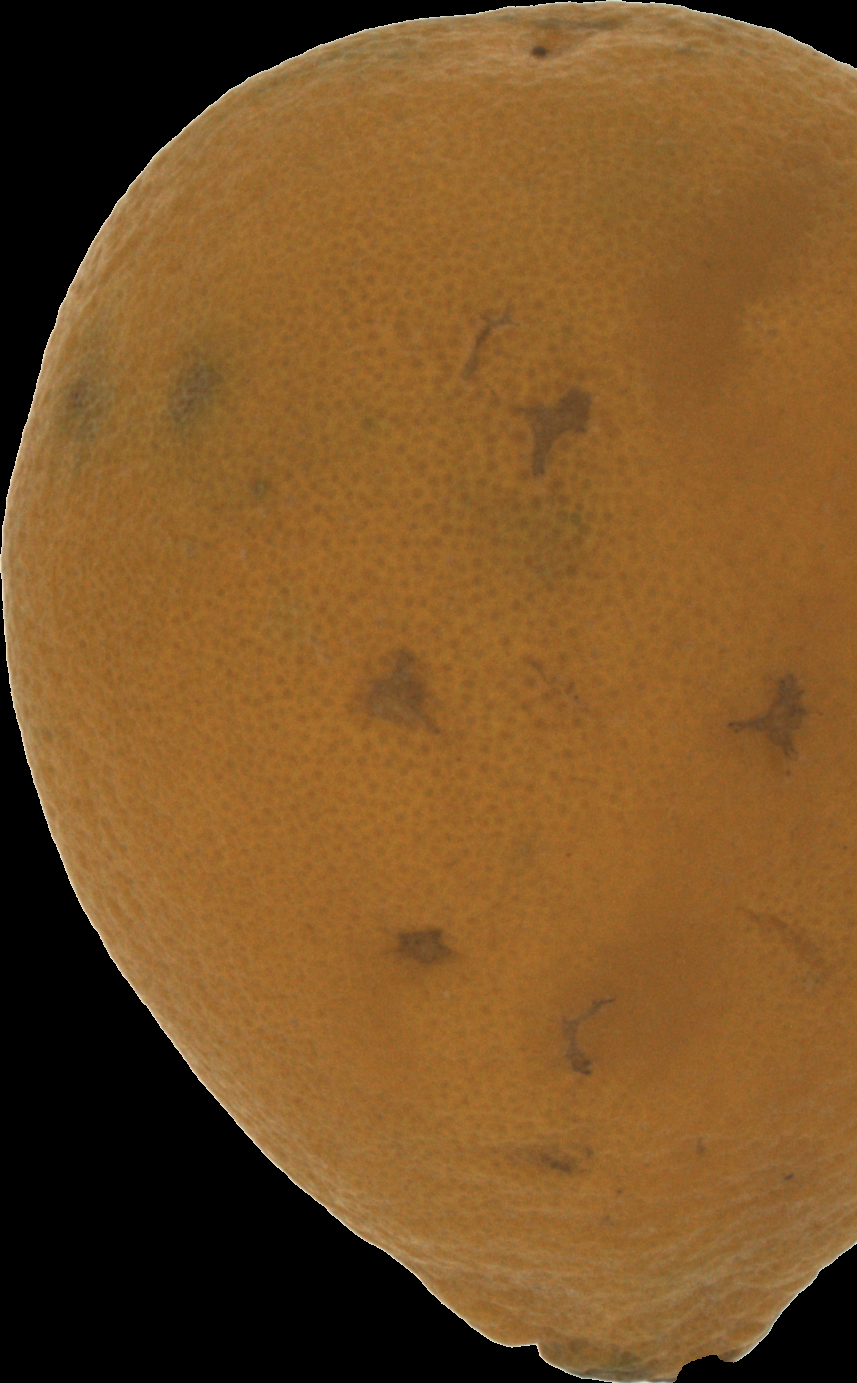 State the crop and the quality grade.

orange, bad
